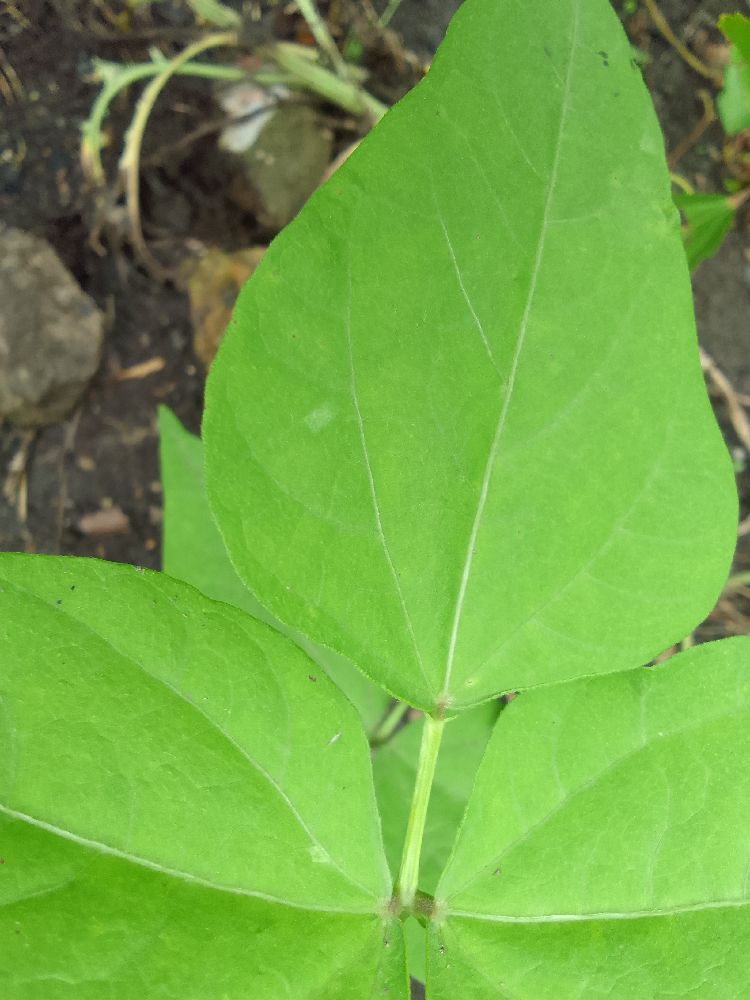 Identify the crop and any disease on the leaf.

common bean, healthy
